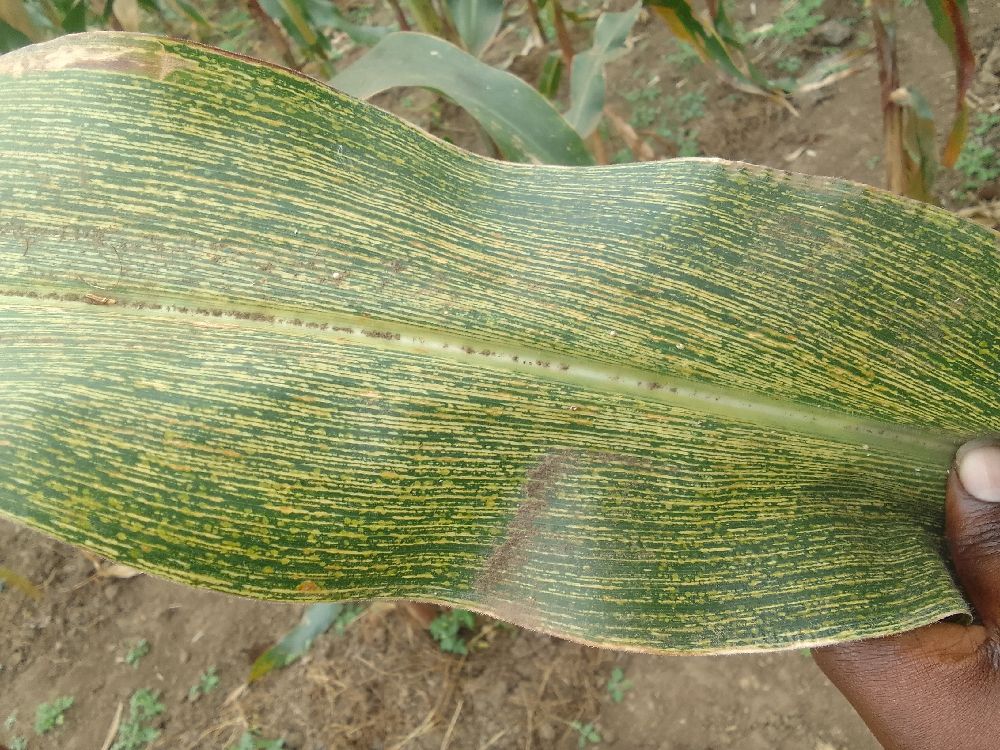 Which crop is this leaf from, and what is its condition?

maize, maize streak virus
